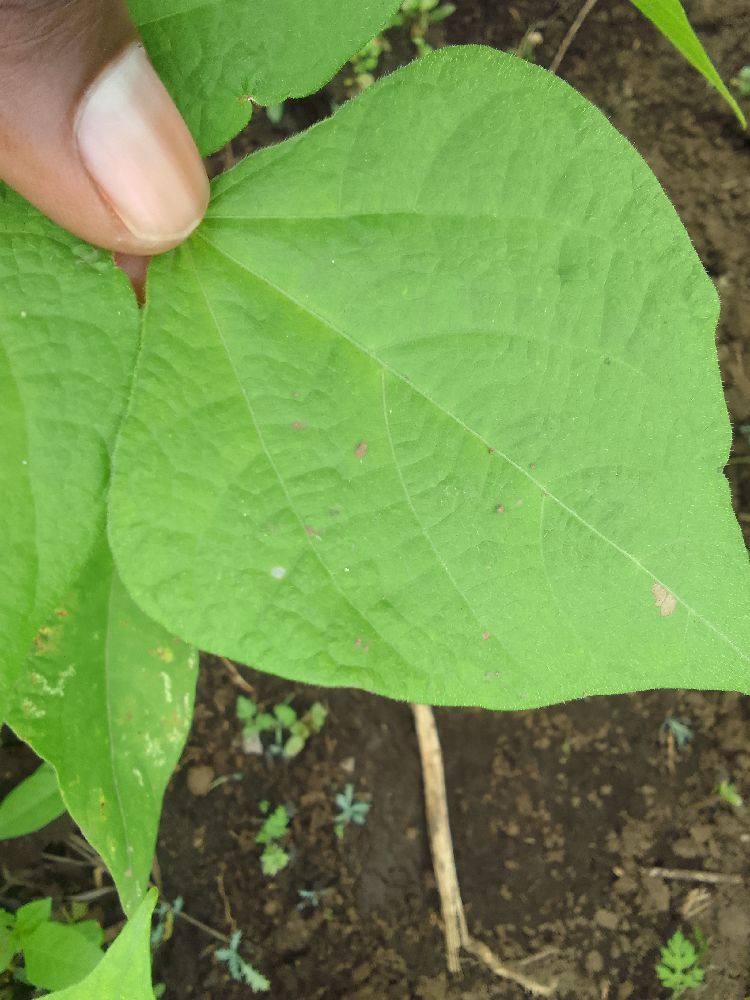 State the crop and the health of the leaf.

common bean, healthy
